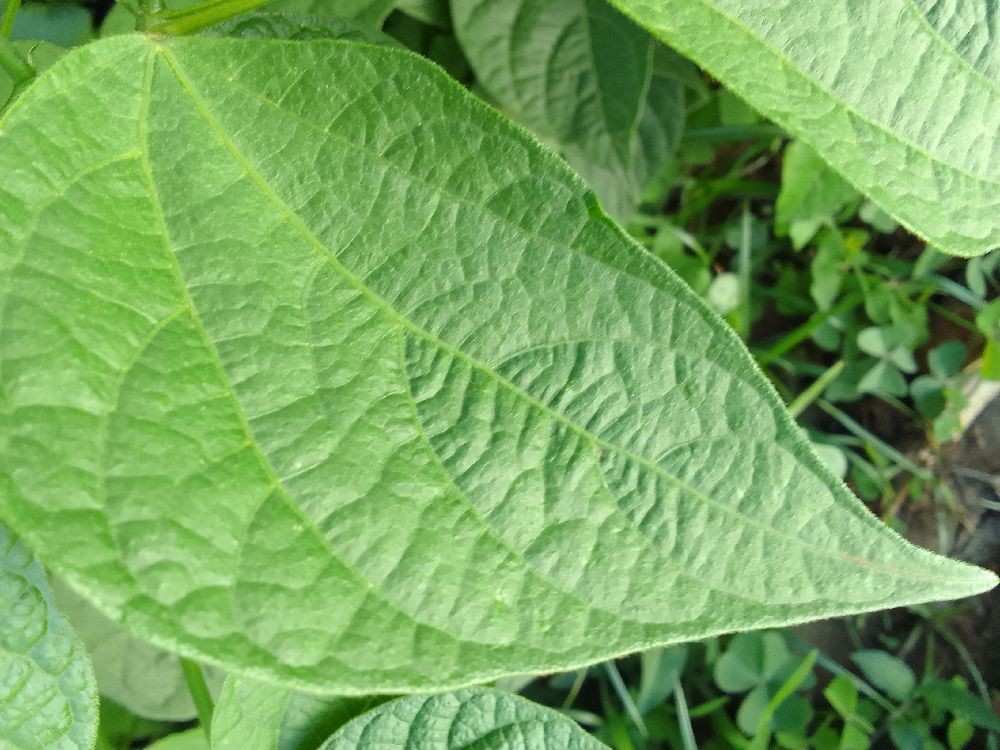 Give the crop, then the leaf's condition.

common bean, healthy
